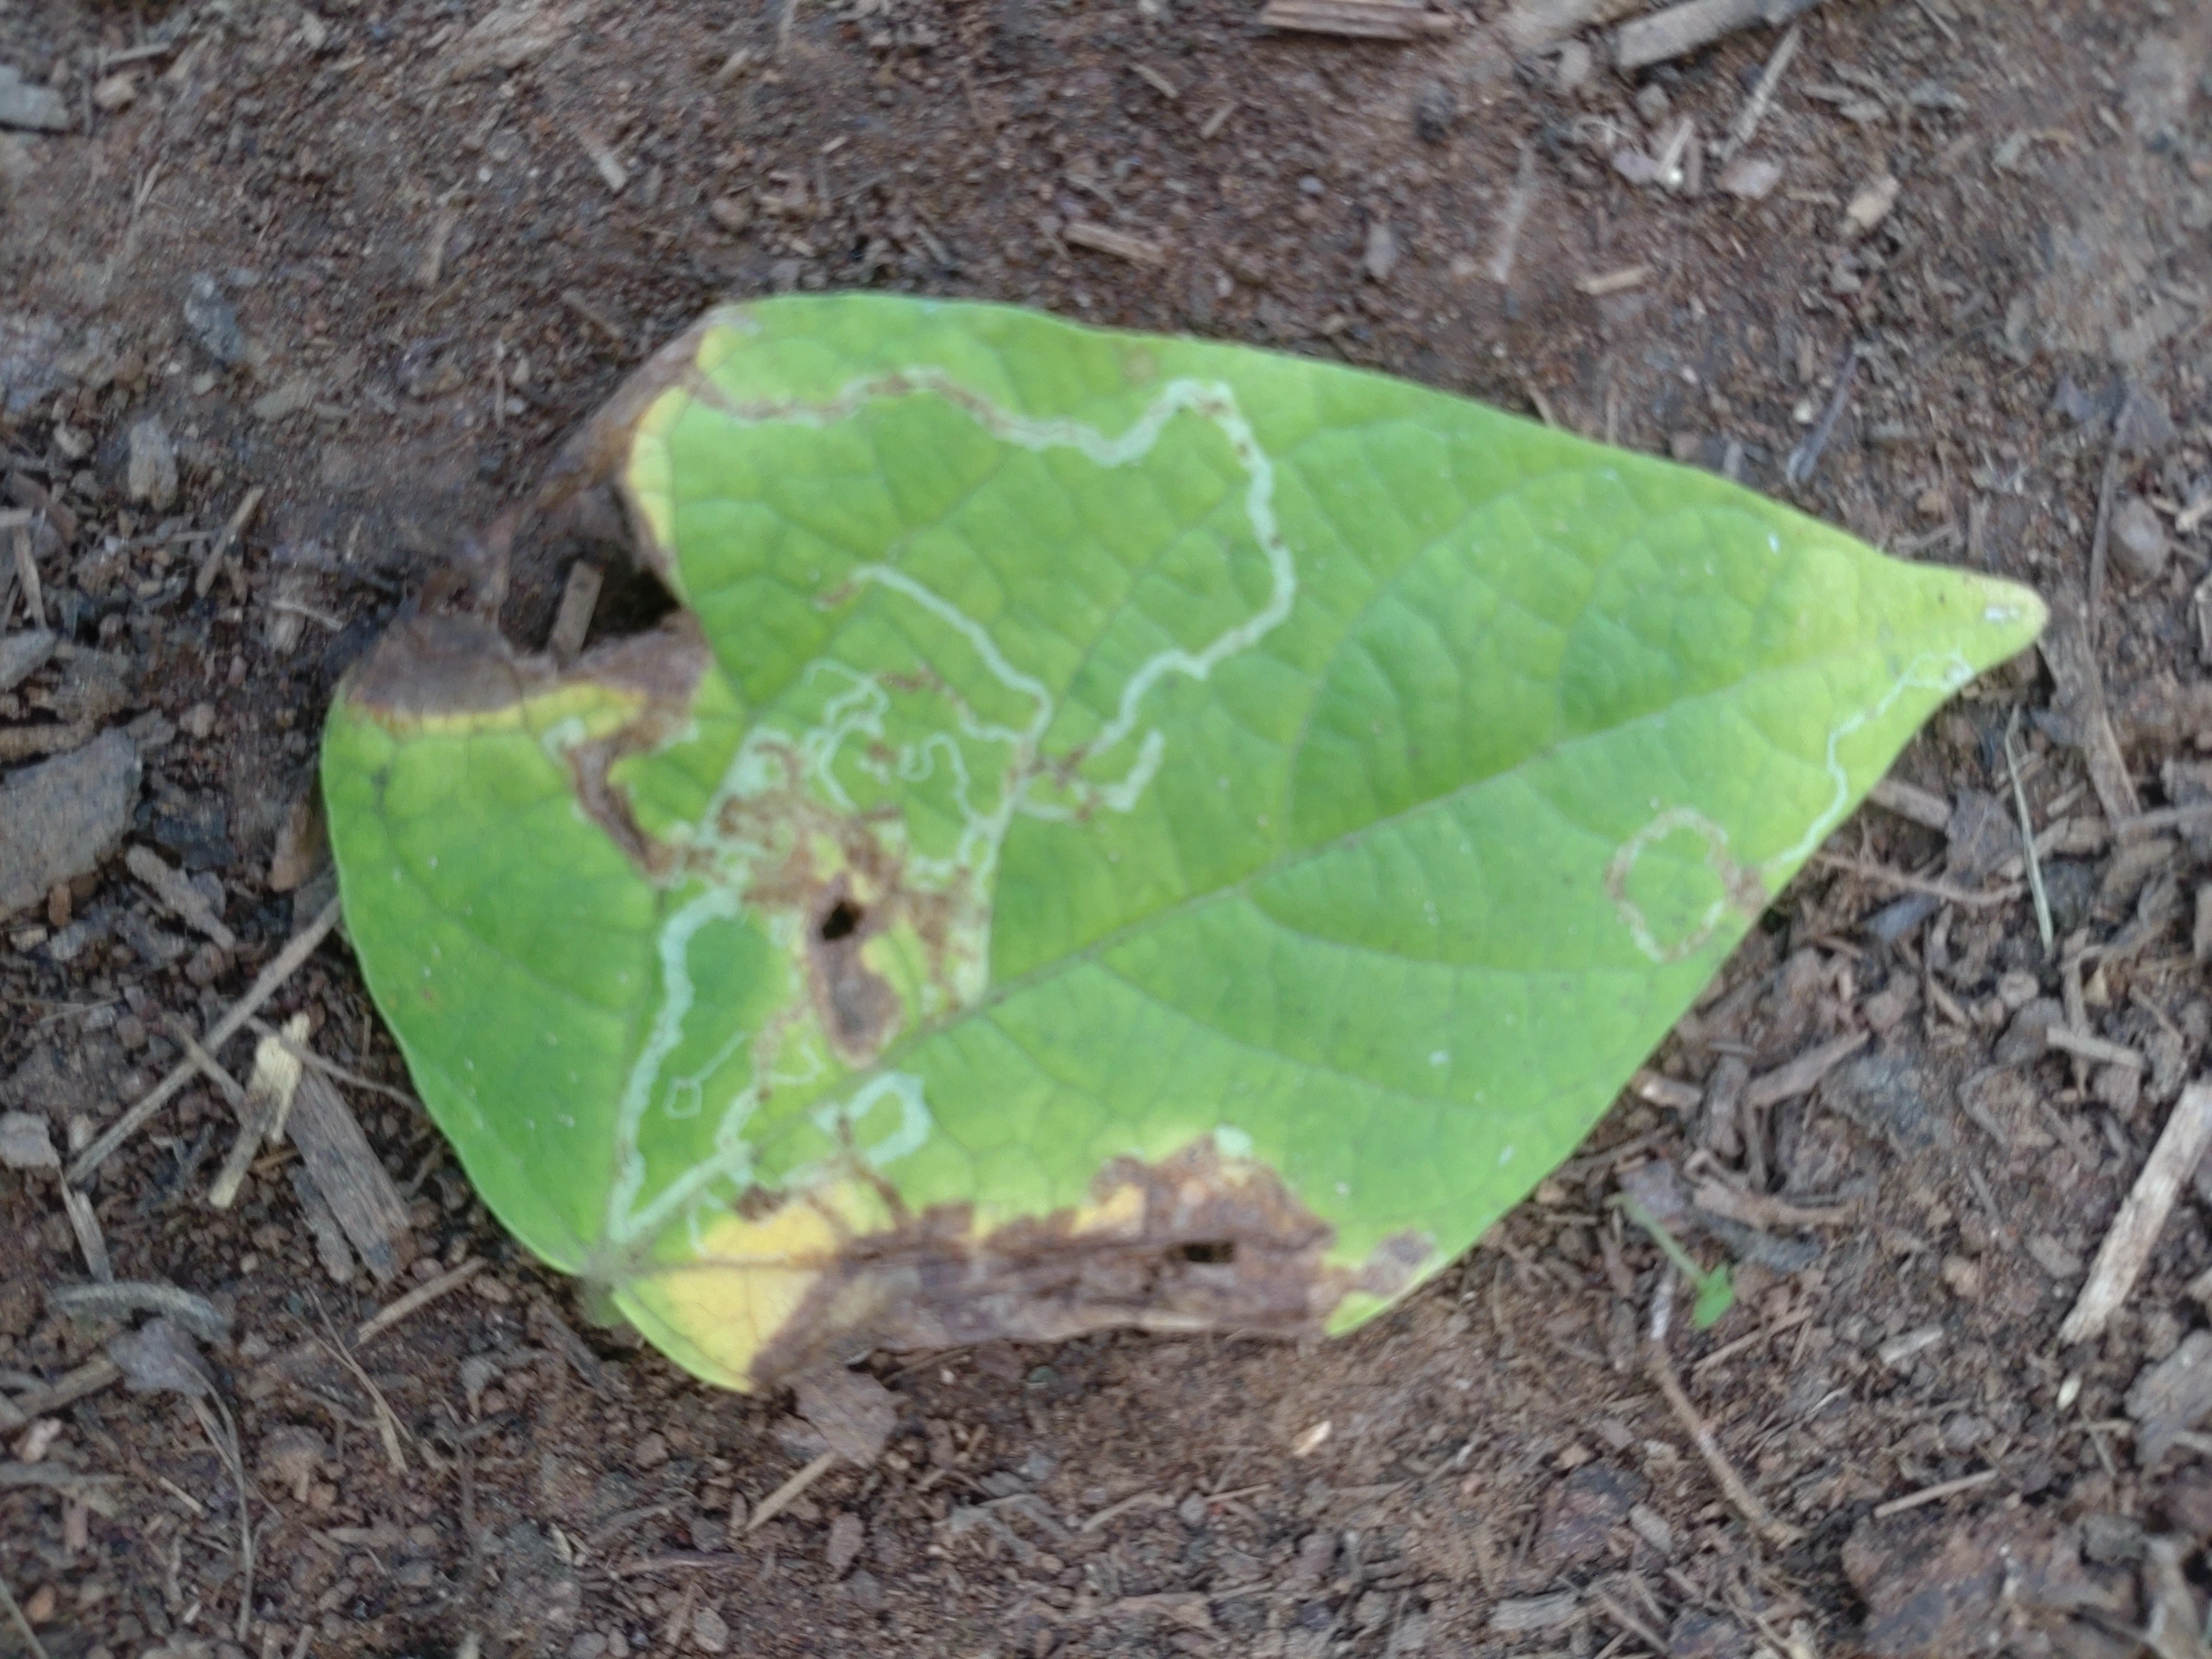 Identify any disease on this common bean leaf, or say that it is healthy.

anthracnose
